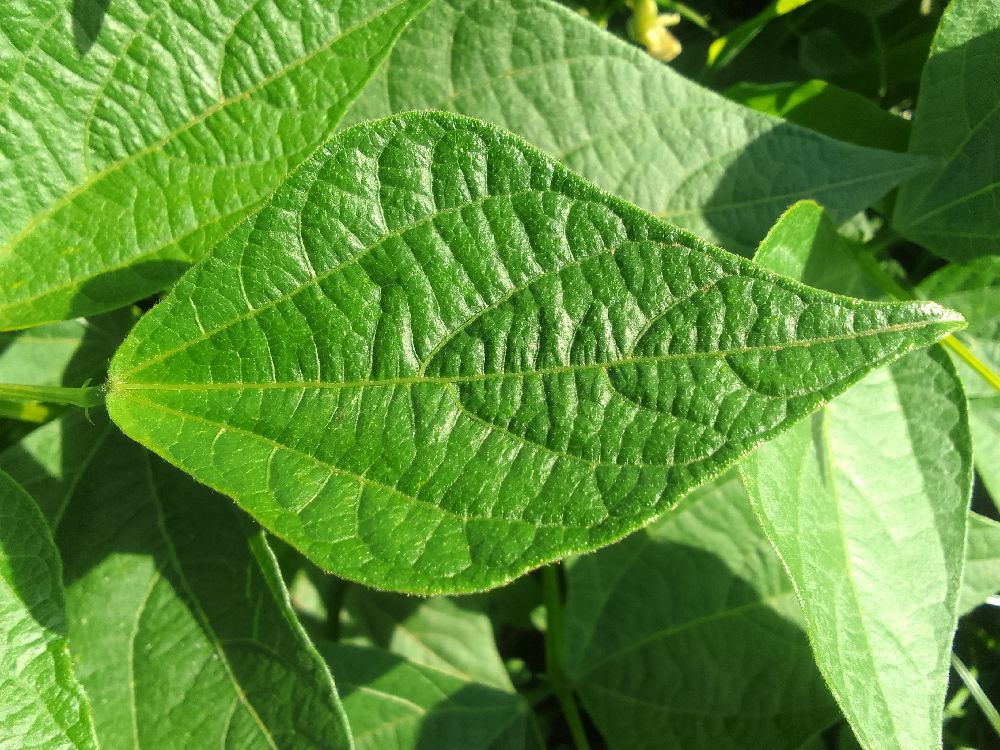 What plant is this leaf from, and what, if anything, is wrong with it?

common bean, healthy
